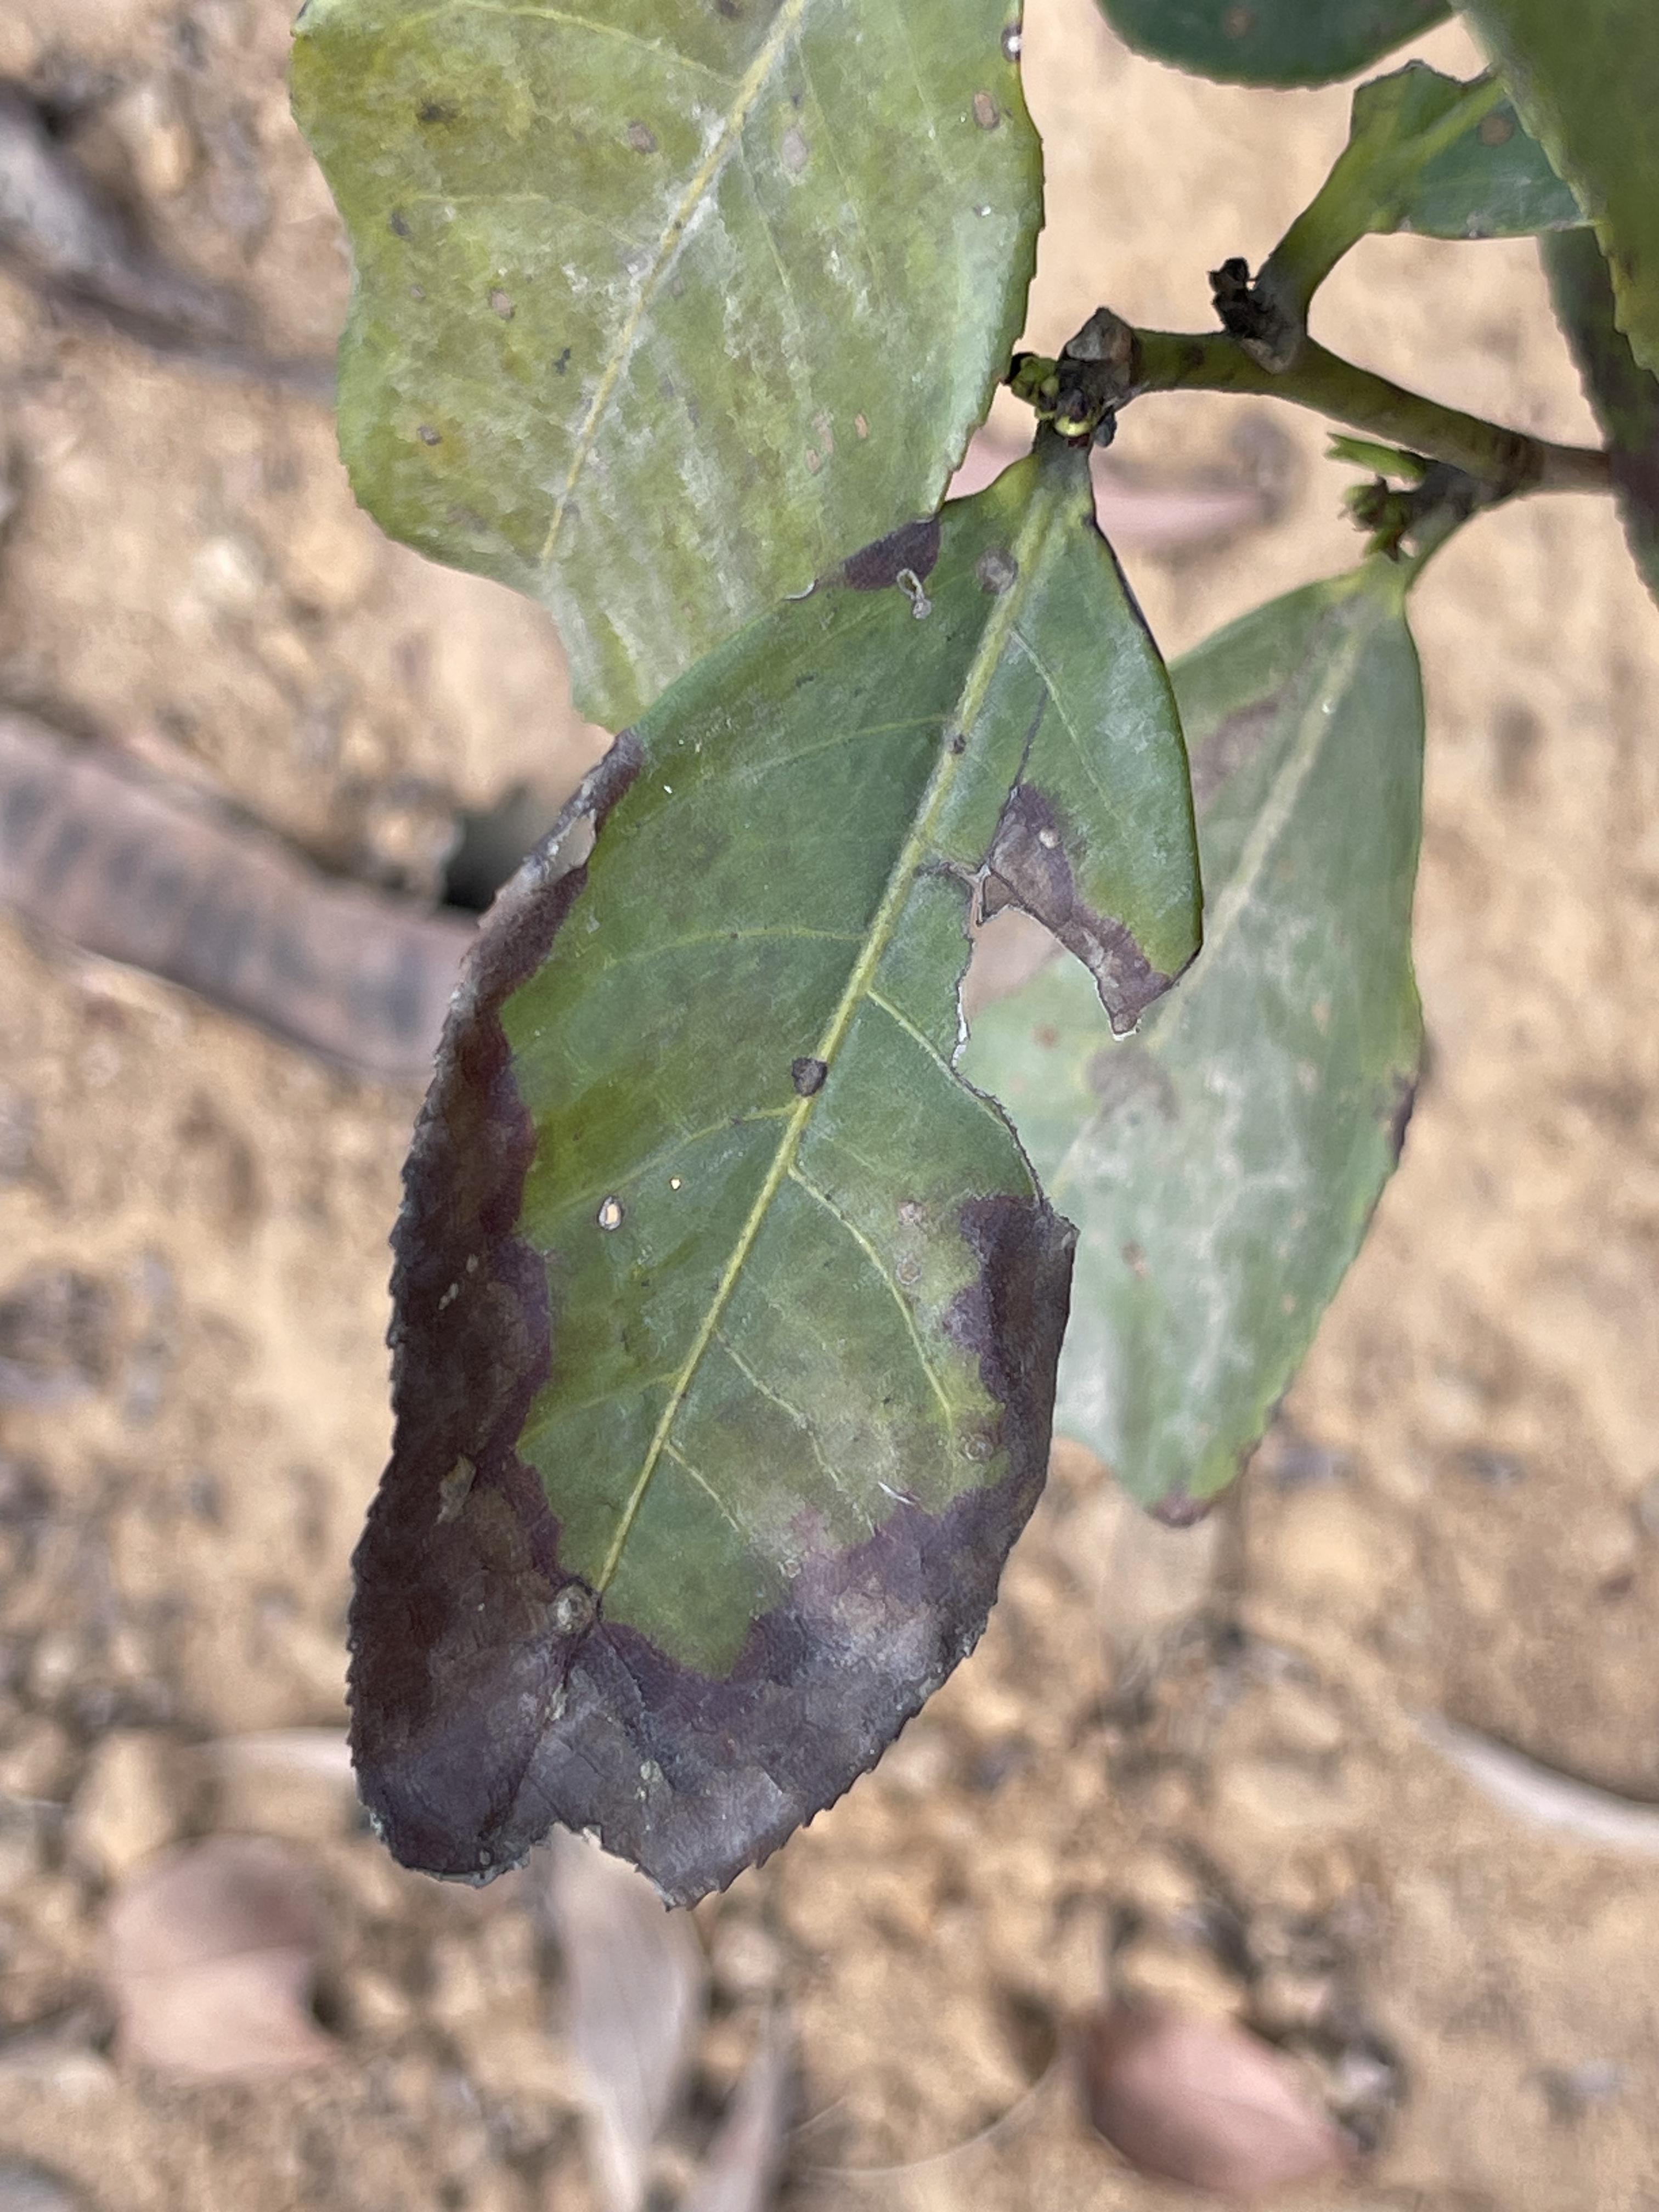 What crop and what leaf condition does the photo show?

tea, blight
